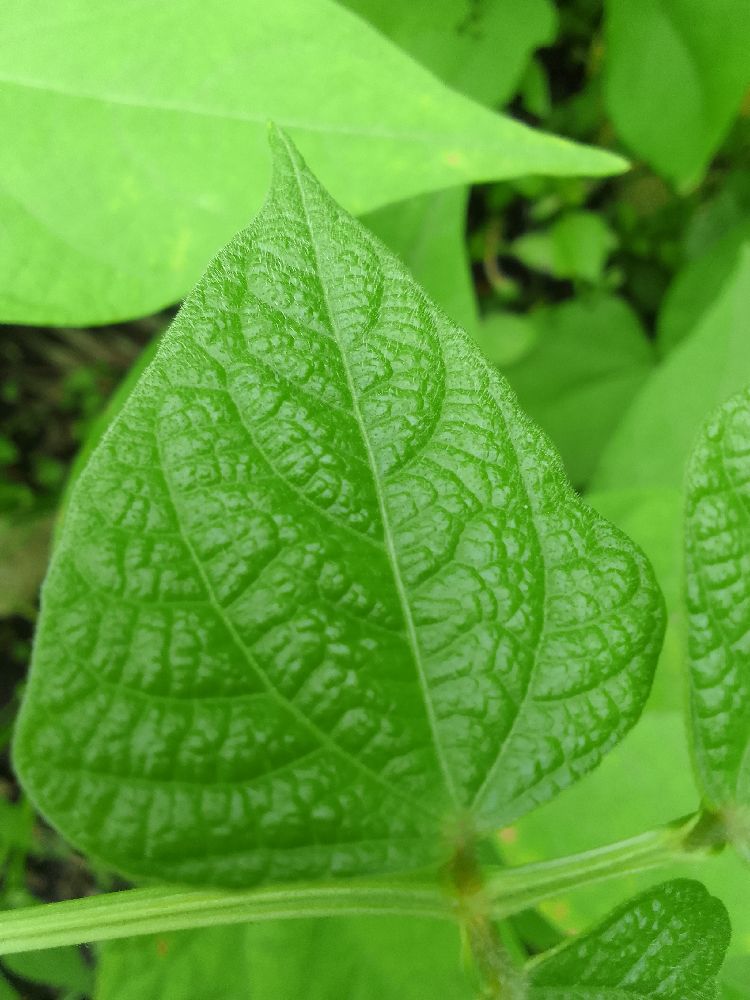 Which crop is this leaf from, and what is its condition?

common bean, healthy
